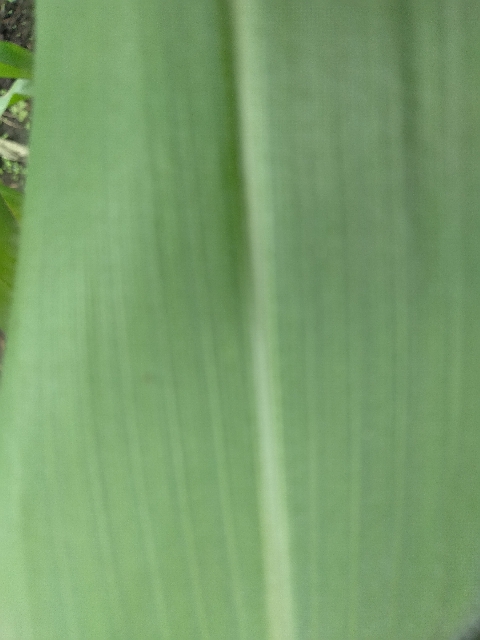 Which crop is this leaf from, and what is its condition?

maize, healthy
